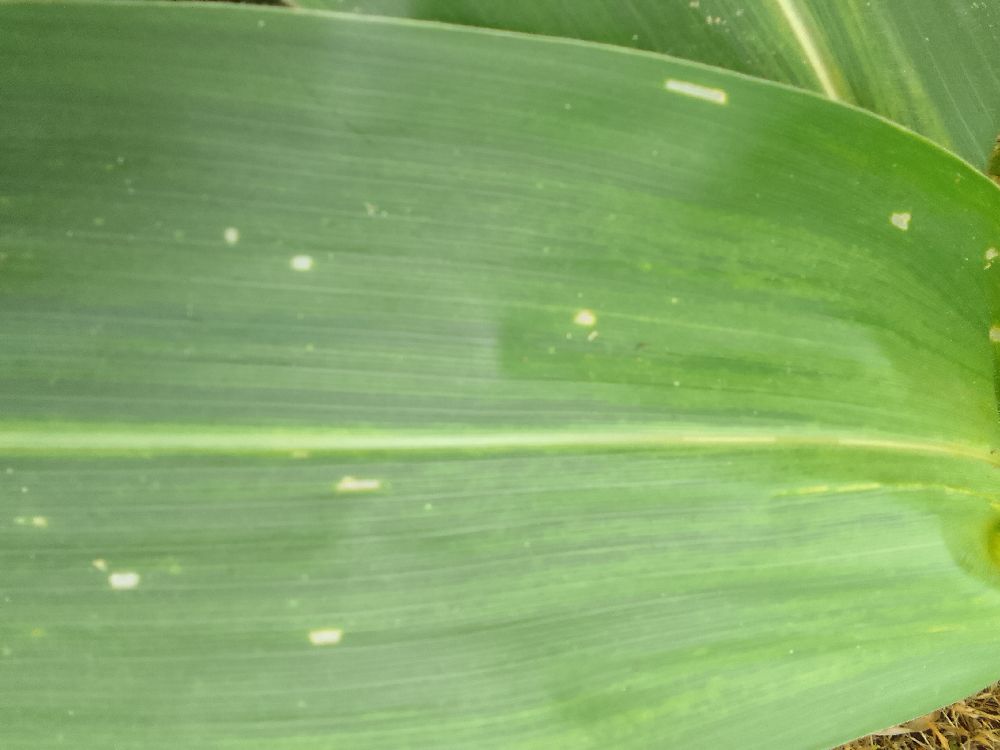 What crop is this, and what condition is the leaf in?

maize, healthy
